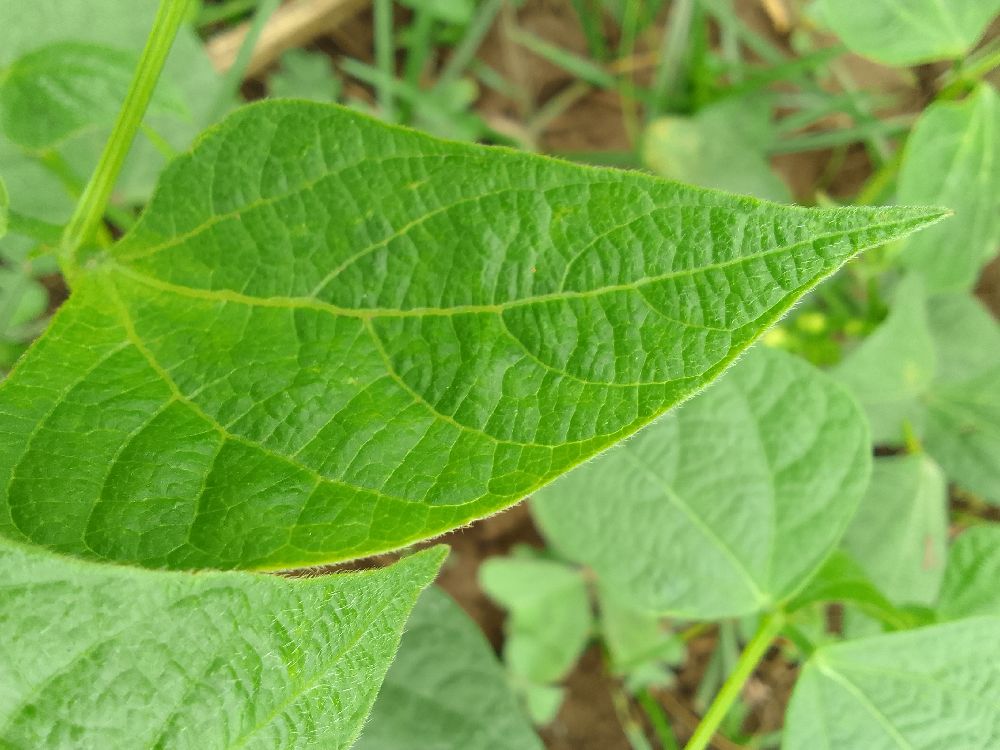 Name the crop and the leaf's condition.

common bean, healthy
